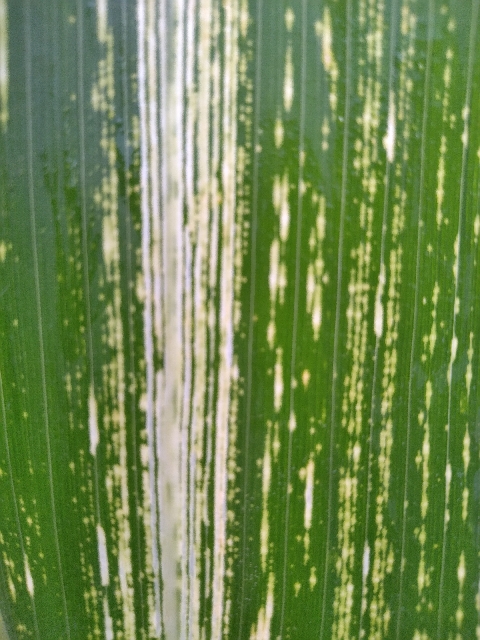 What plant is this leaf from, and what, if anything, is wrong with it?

maize, maize streak virus
